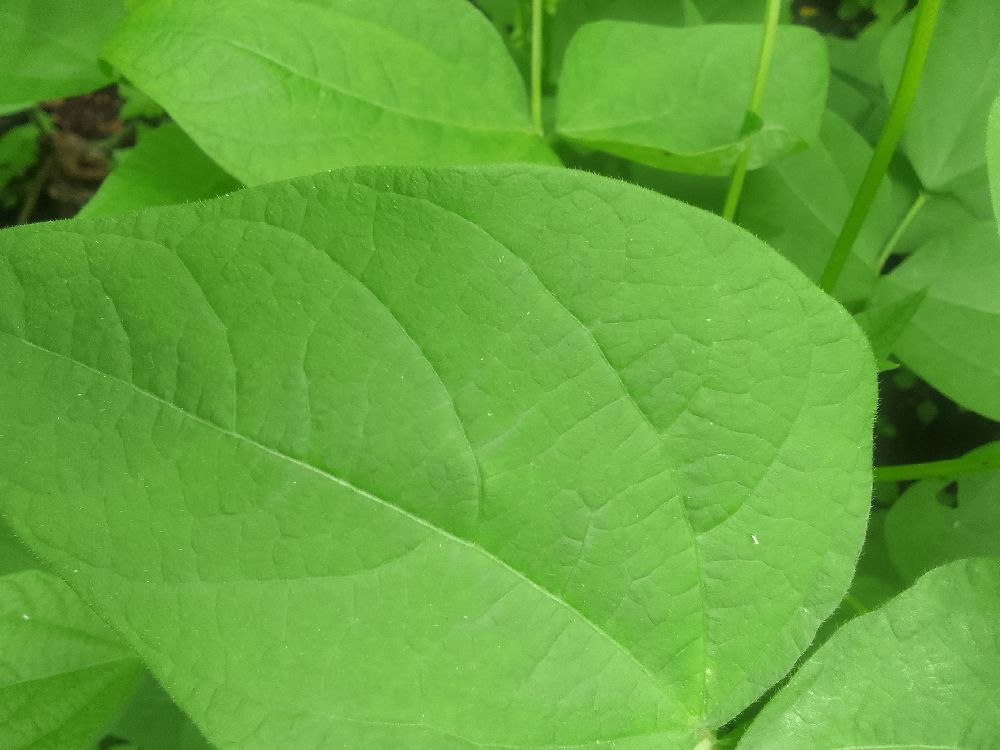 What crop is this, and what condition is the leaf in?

common bean, healthy
